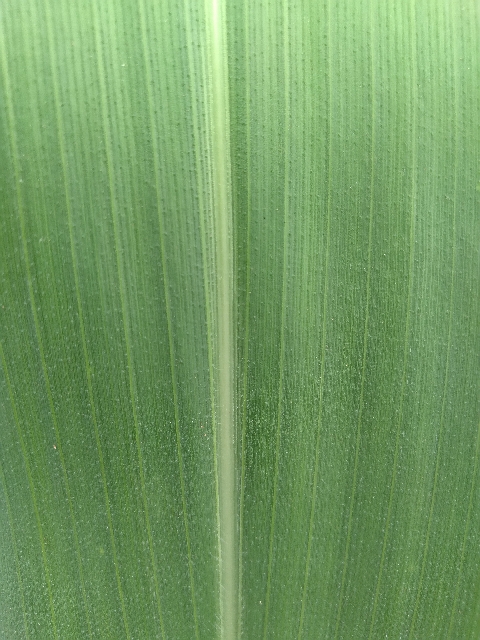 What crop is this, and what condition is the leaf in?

maize, healthy
